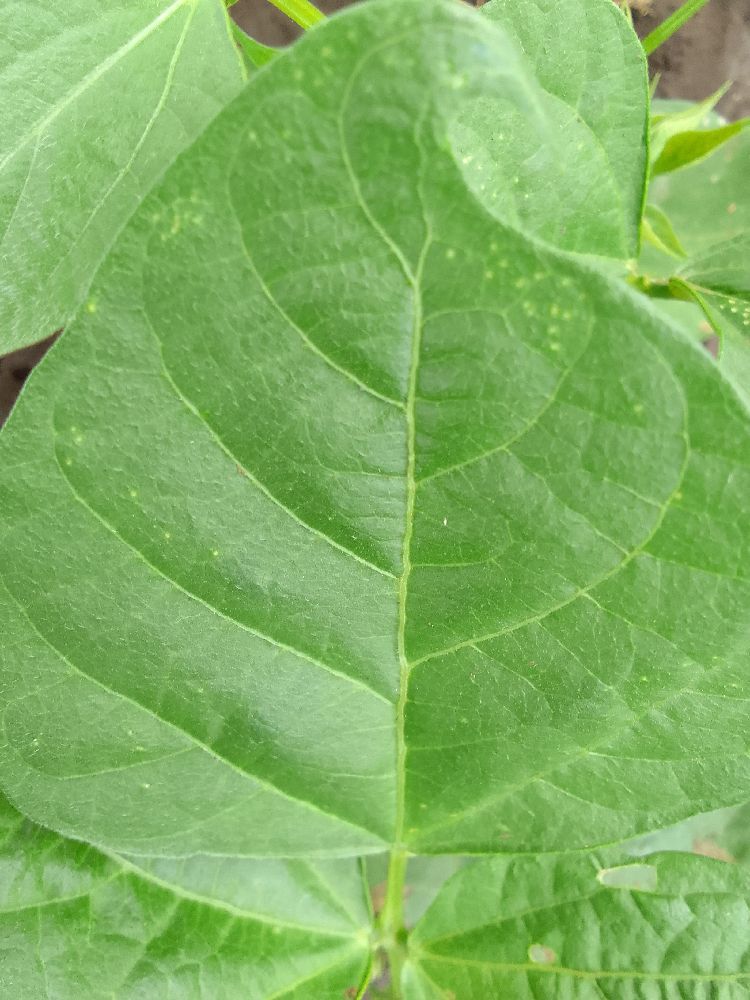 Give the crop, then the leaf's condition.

common bean, healthy
